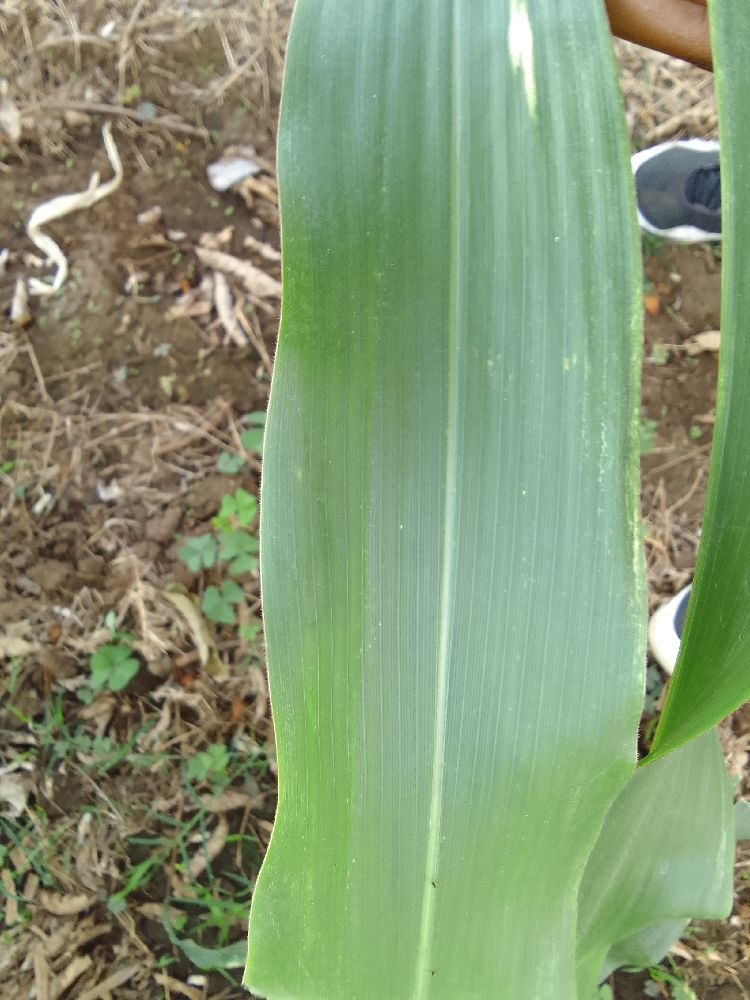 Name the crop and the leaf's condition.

maize, healthy
